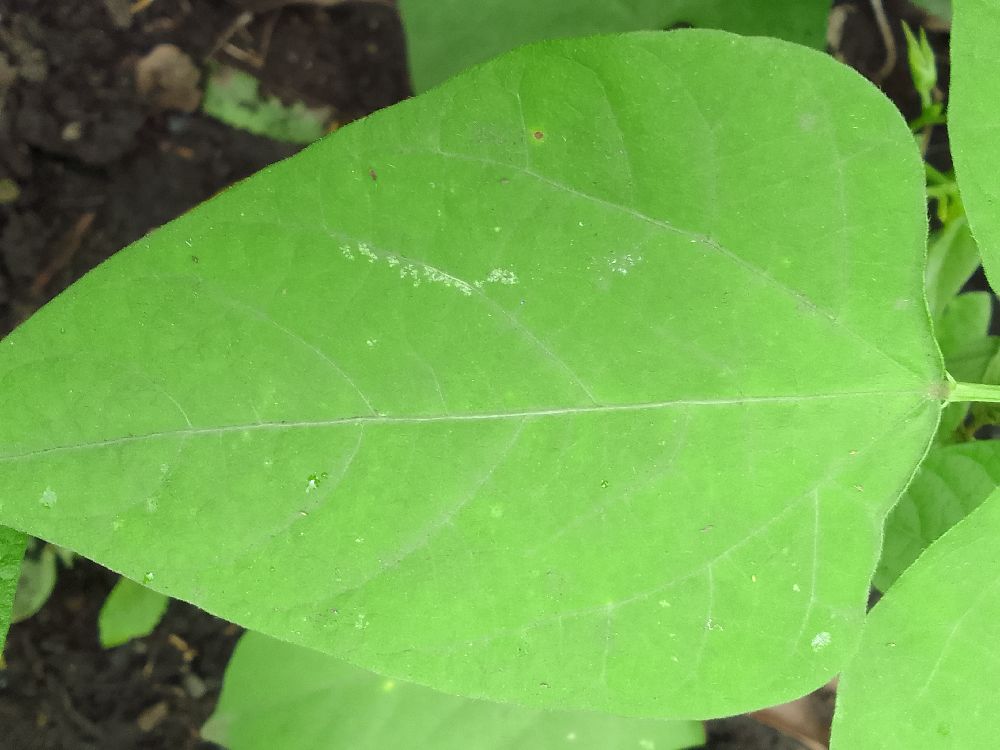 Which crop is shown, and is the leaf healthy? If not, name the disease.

common bean, healthy
